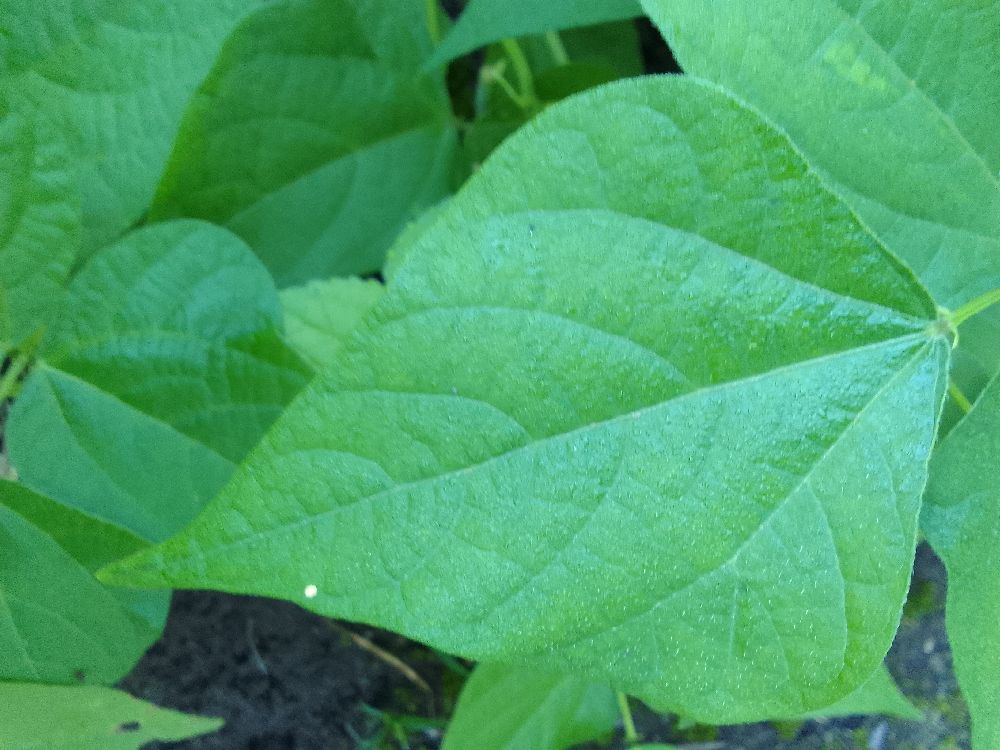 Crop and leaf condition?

common bean, healthy
